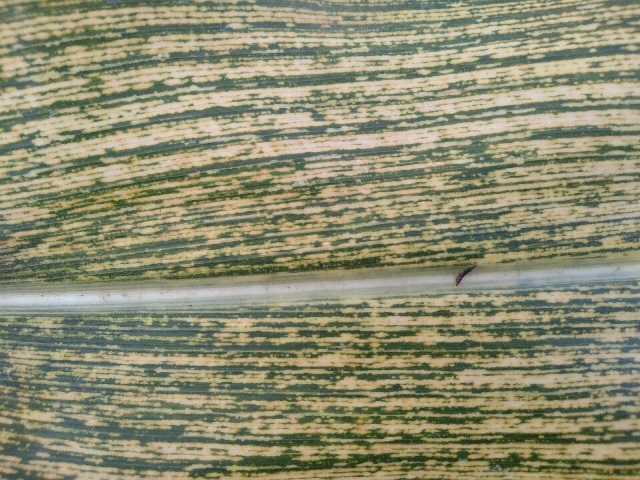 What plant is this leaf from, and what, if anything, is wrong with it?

maize, maize streak virus
